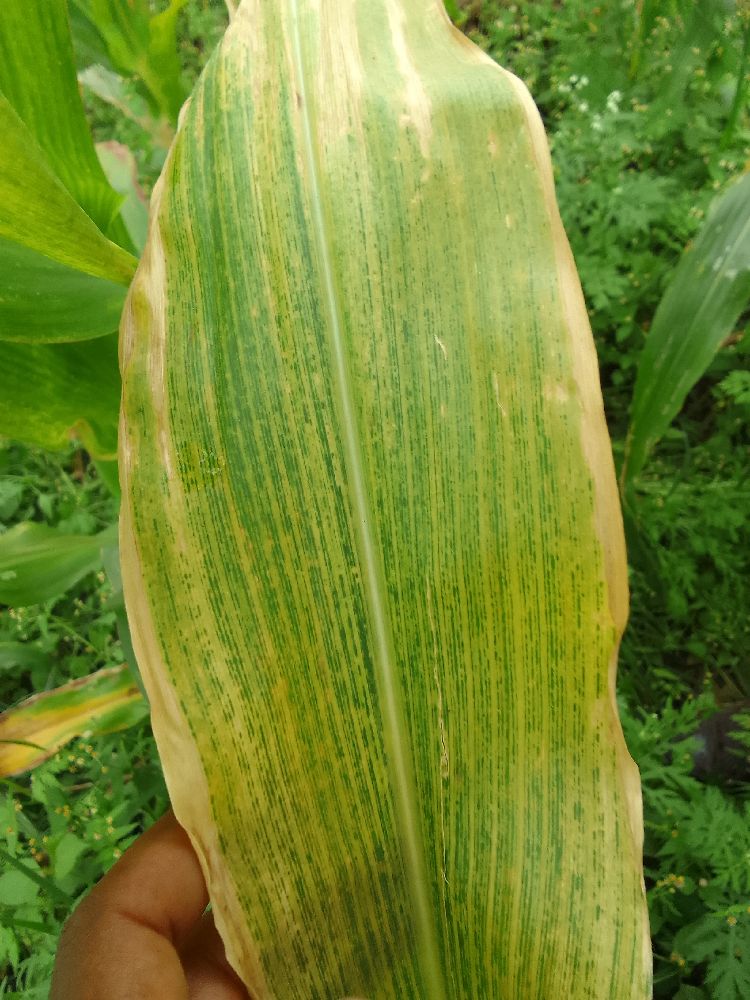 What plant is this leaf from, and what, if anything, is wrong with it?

maize, maize lethal necrosis
